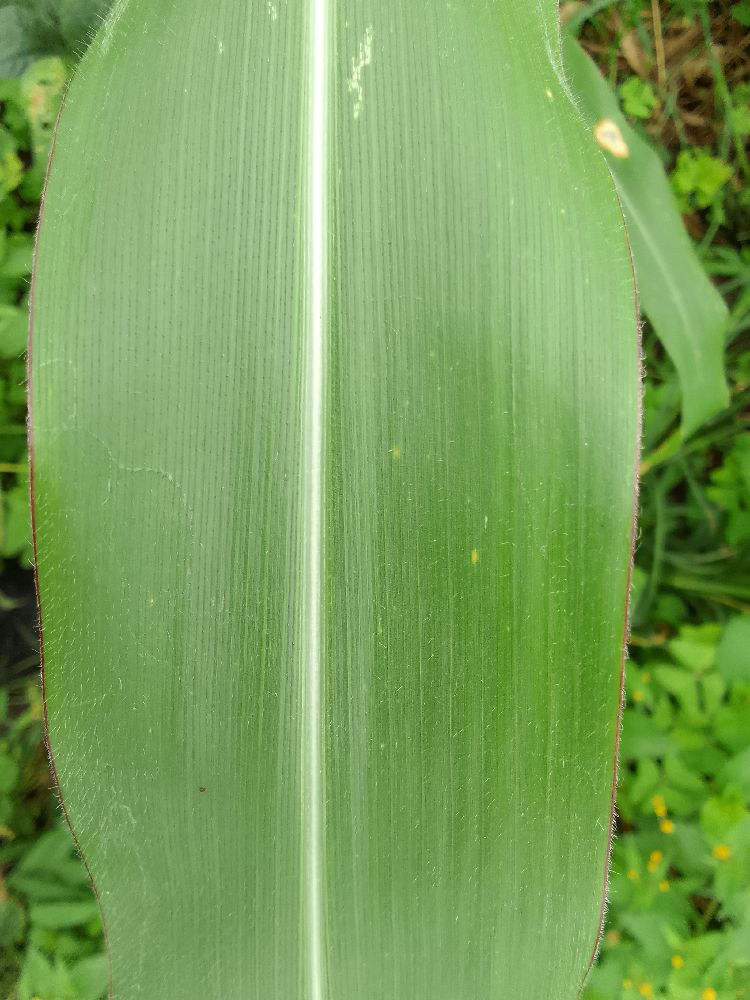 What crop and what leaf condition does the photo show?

maize, healthy
